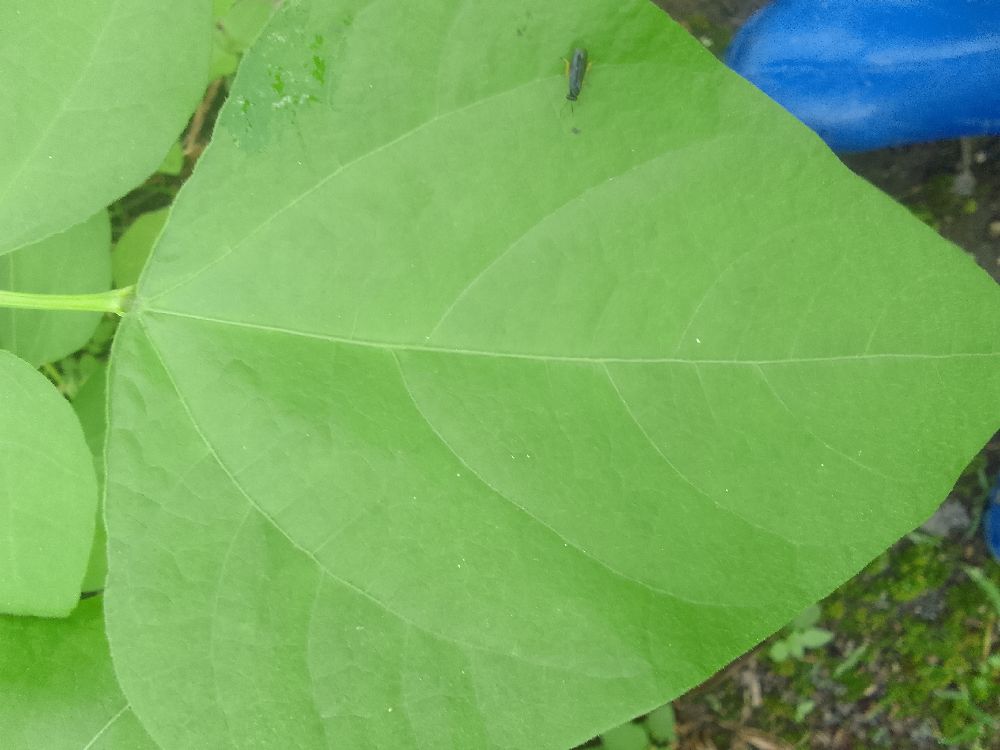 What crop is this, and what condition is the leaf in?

common bean, healthy
